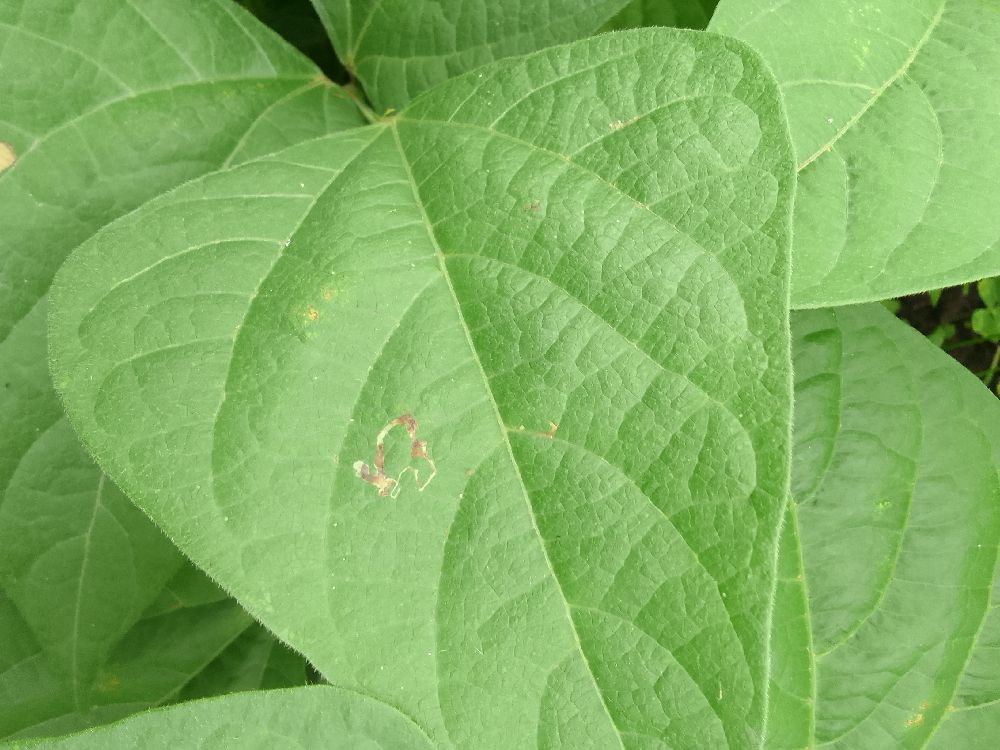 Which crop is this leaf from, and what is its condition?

common bean, healthy
